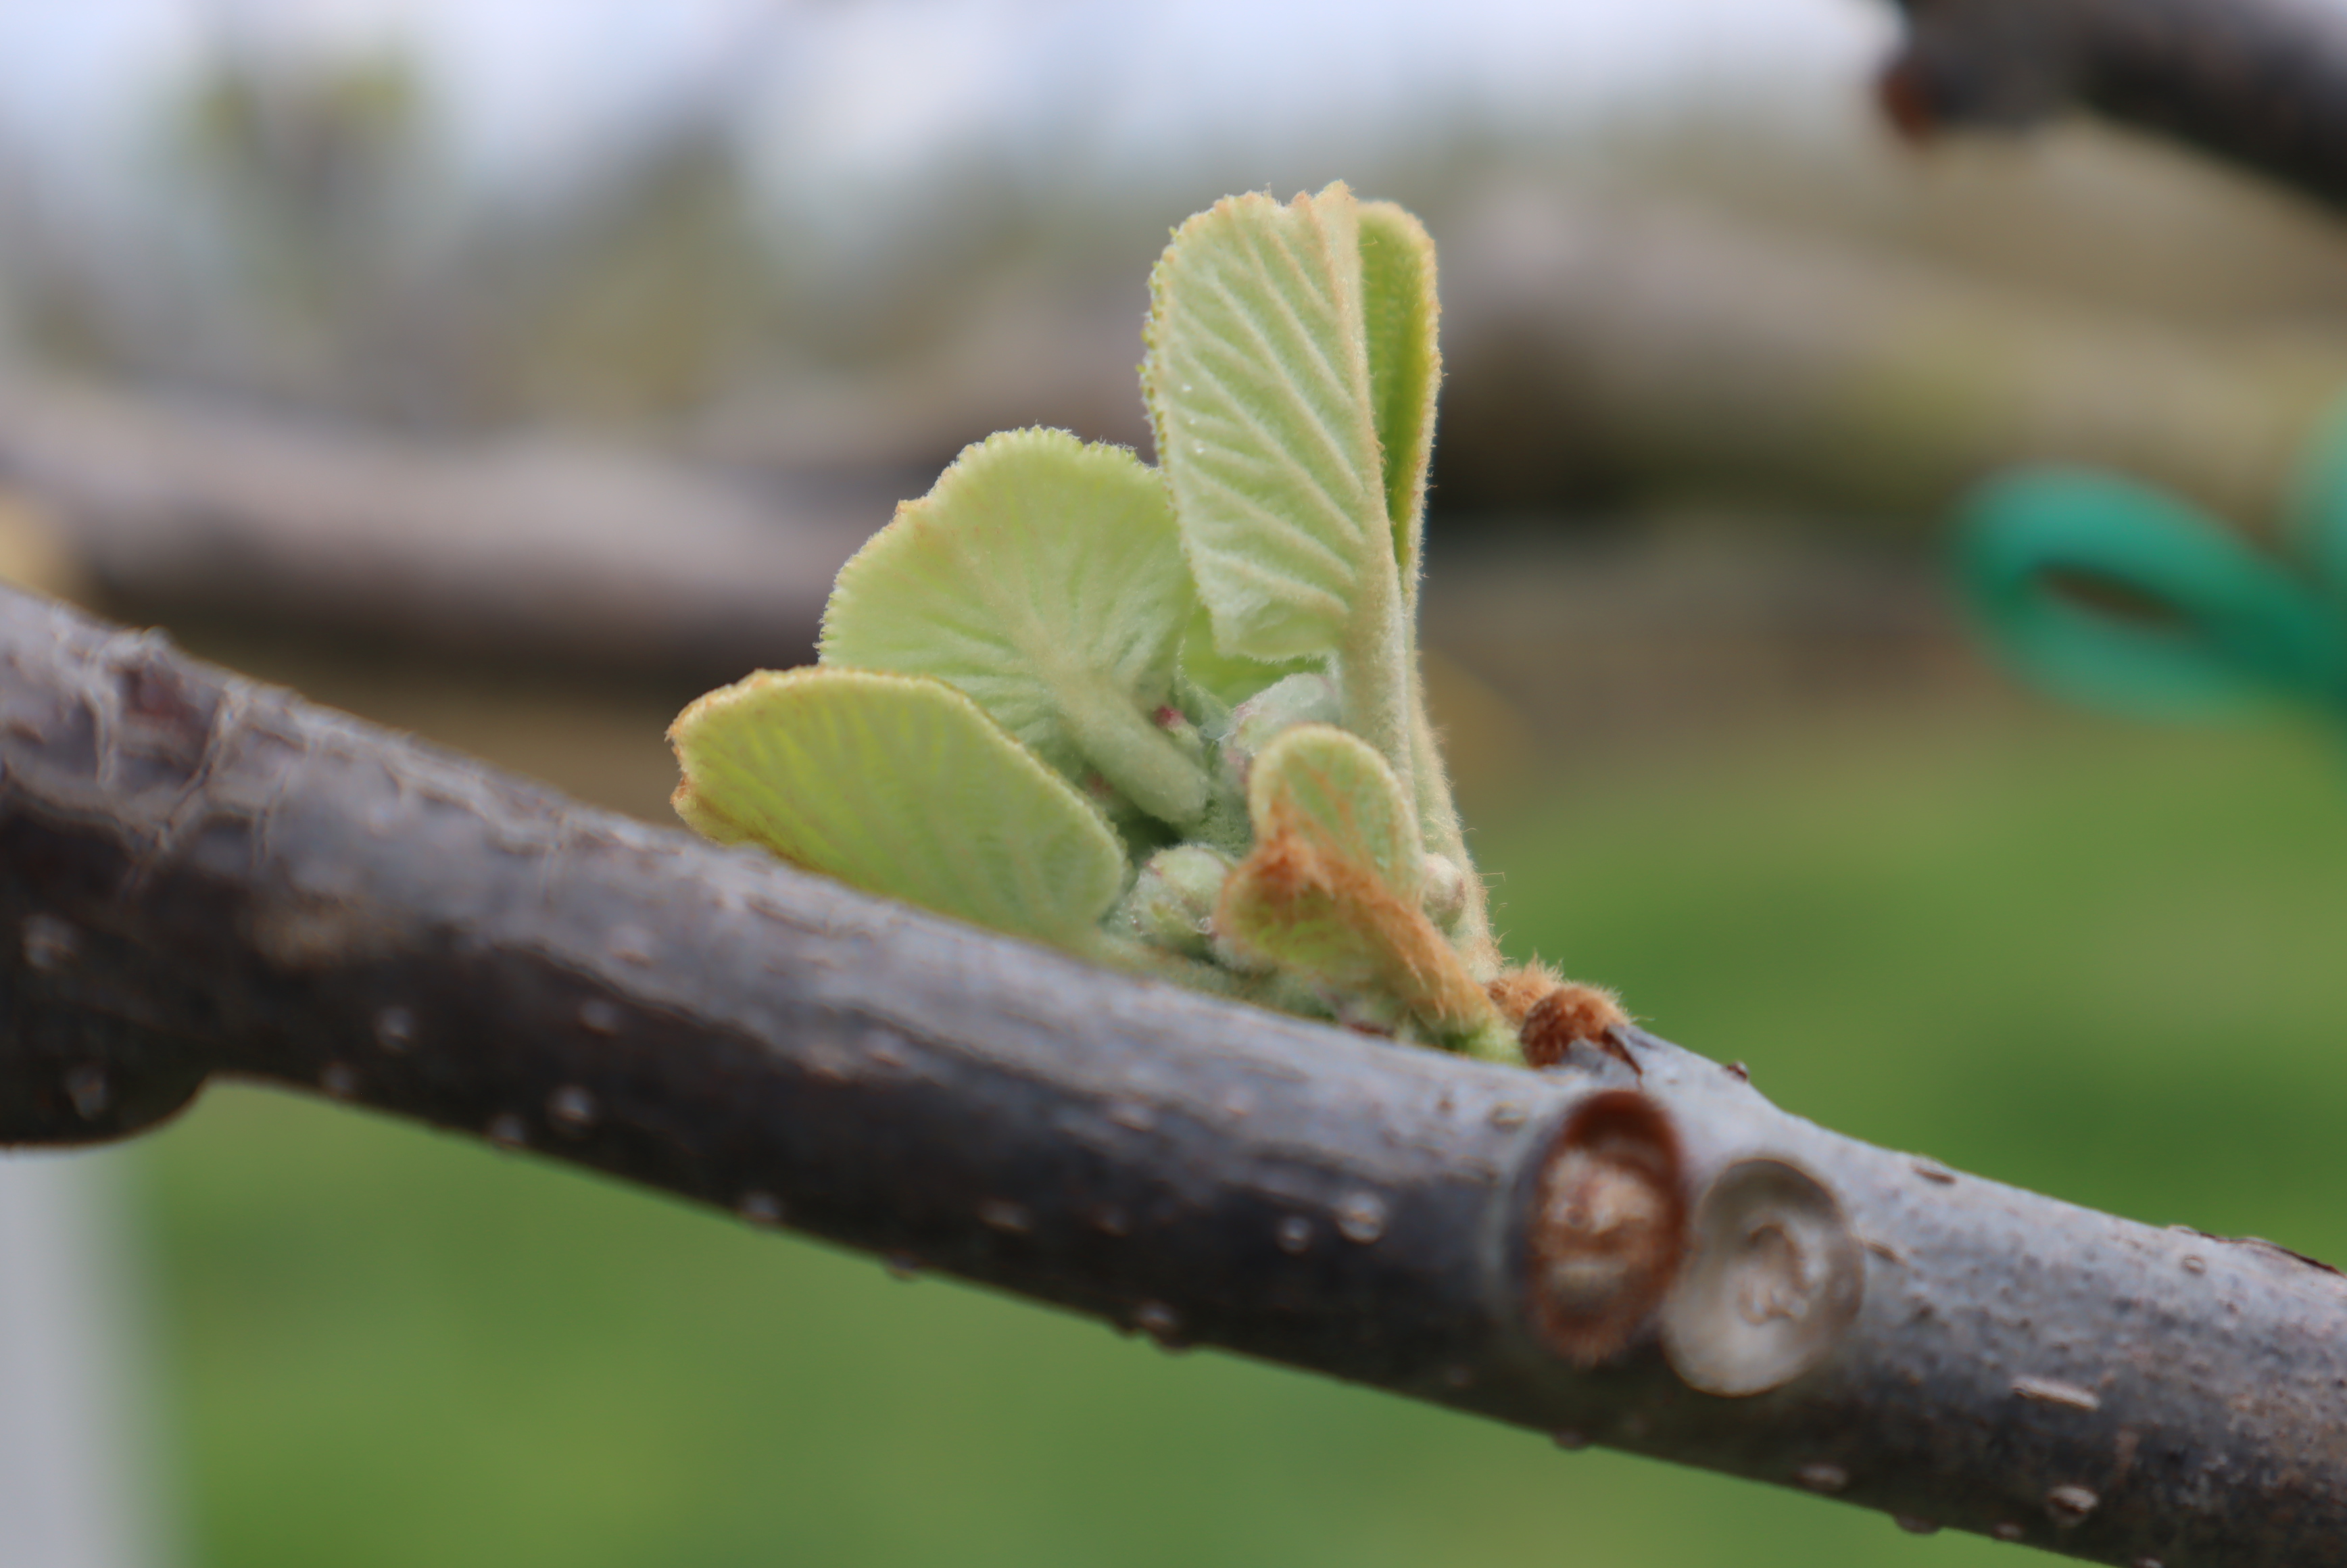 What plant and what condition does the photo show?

kiwi, healthy
